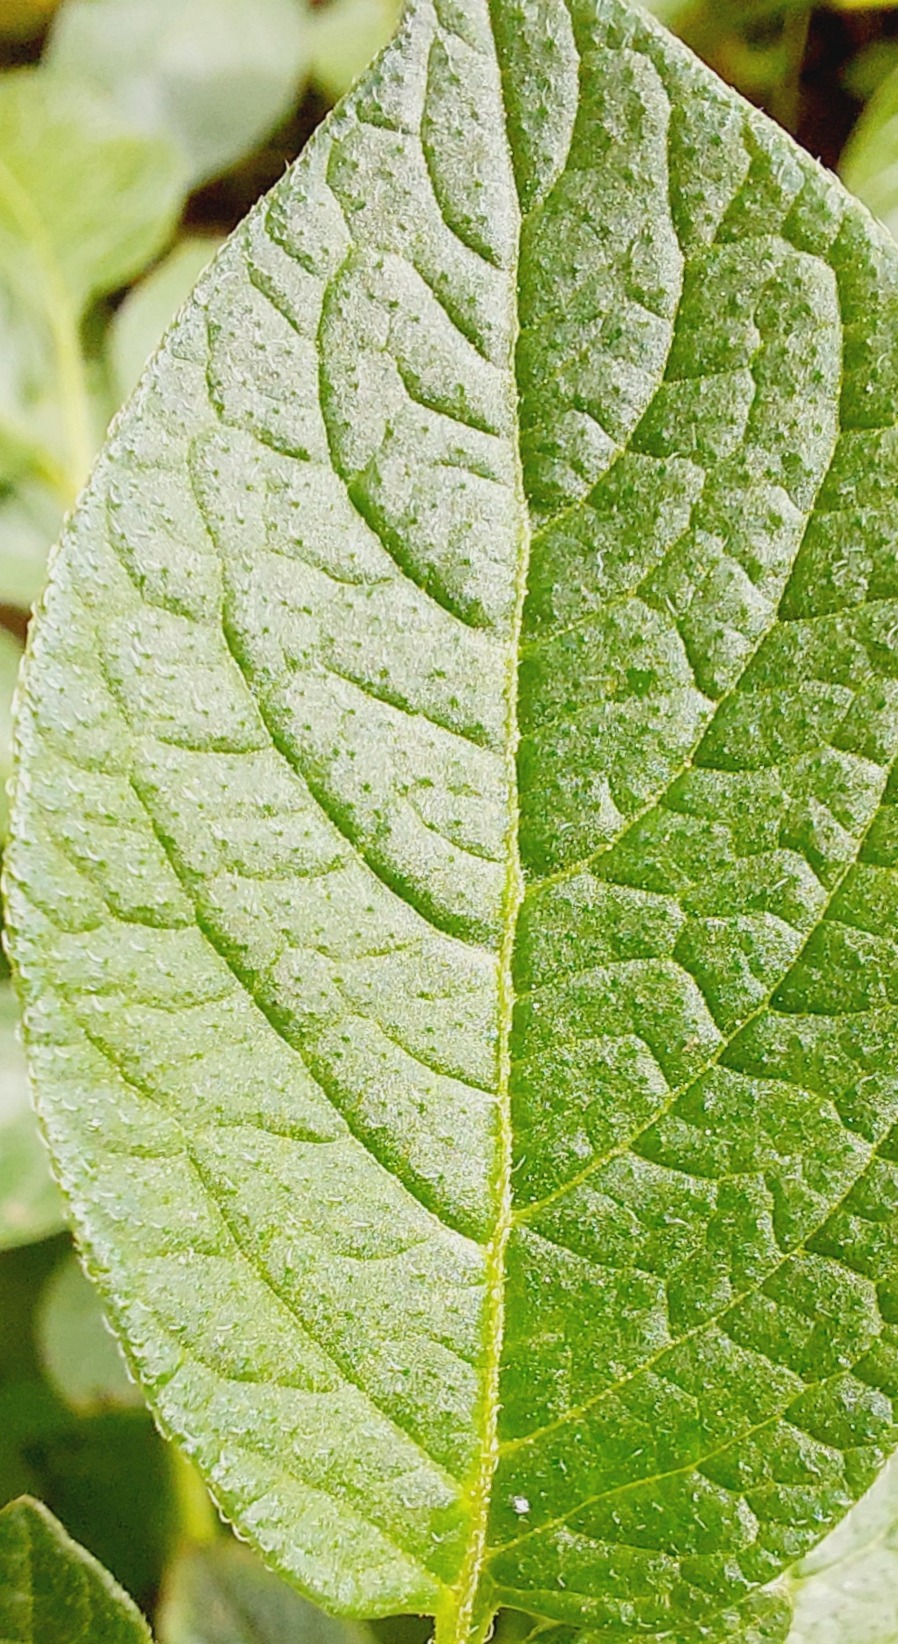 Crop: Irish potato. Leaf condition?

healthy
